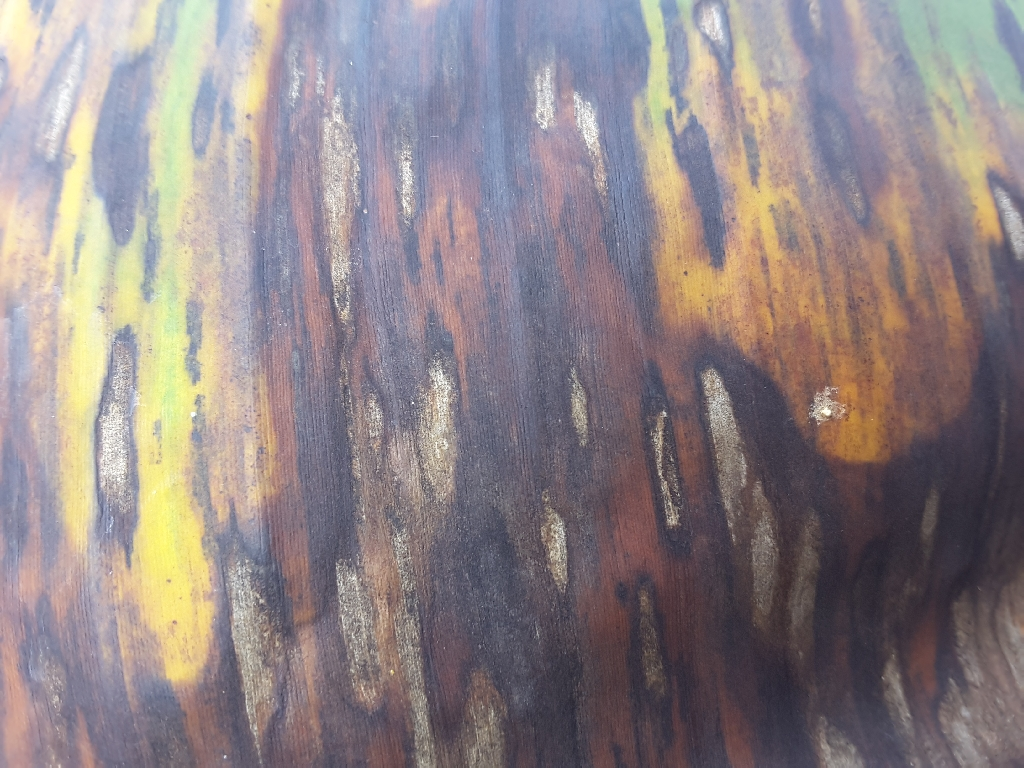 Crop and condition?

banana, black sigatoka
